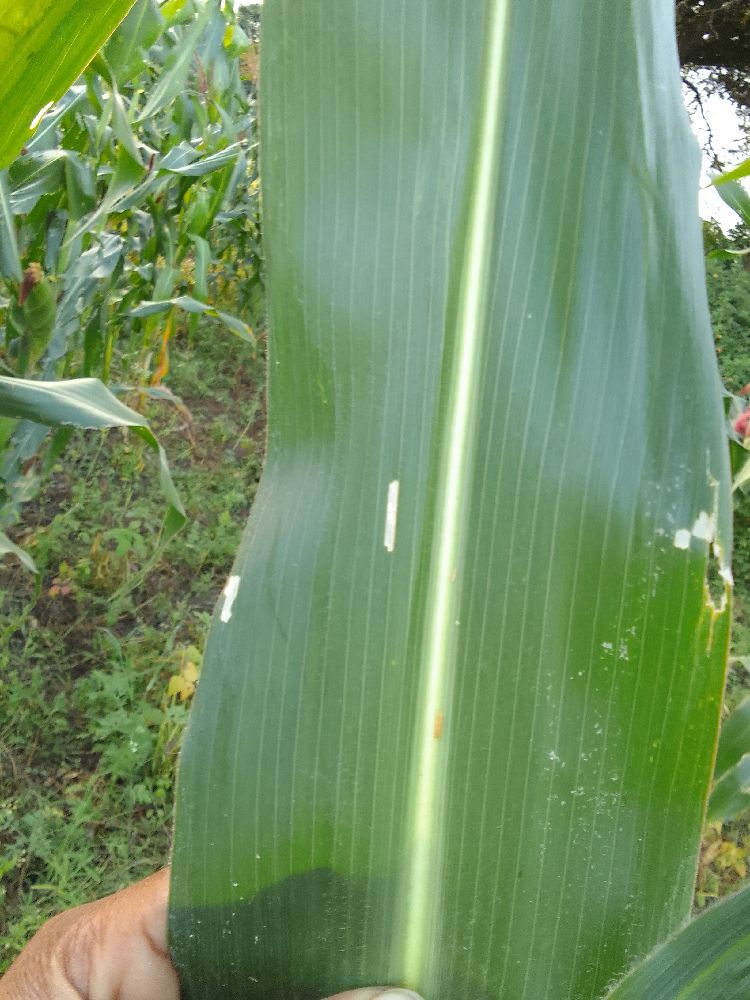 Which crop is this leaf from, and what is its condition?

maize, healthy
